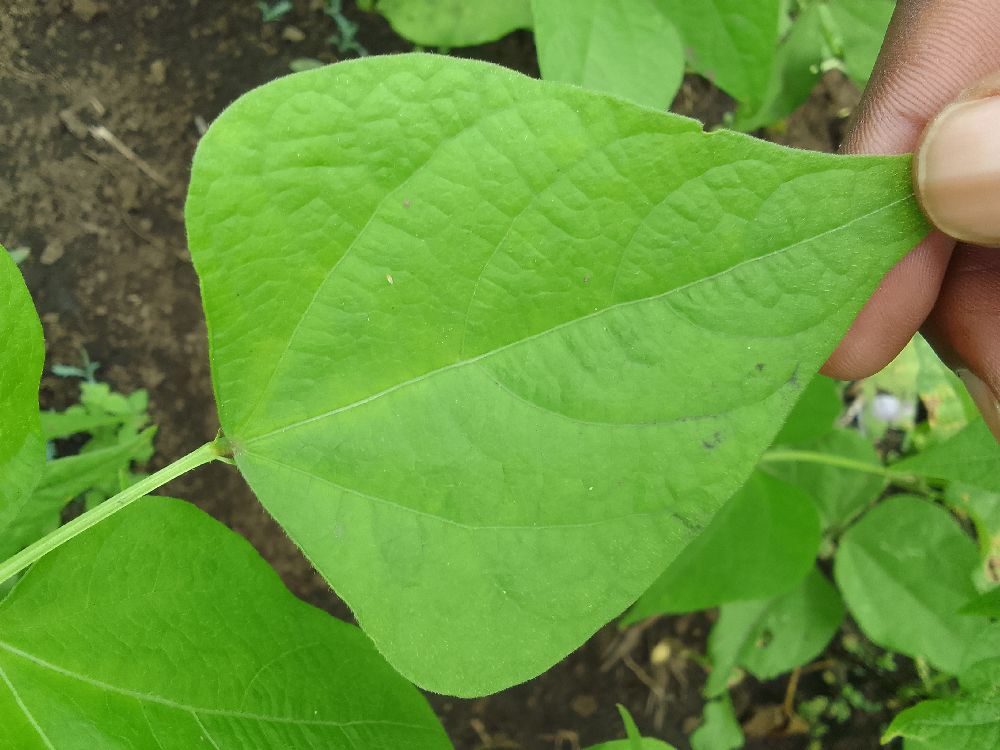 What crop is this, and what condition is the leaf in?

common bean, healthy
